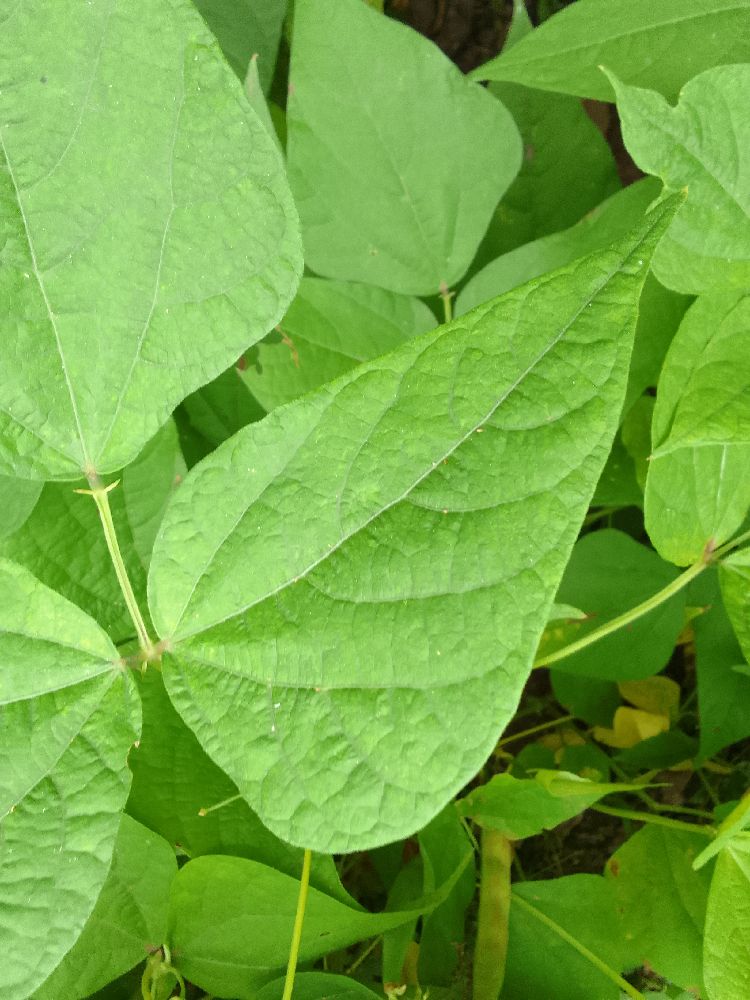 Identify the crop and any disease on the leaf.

common bean, healthy
